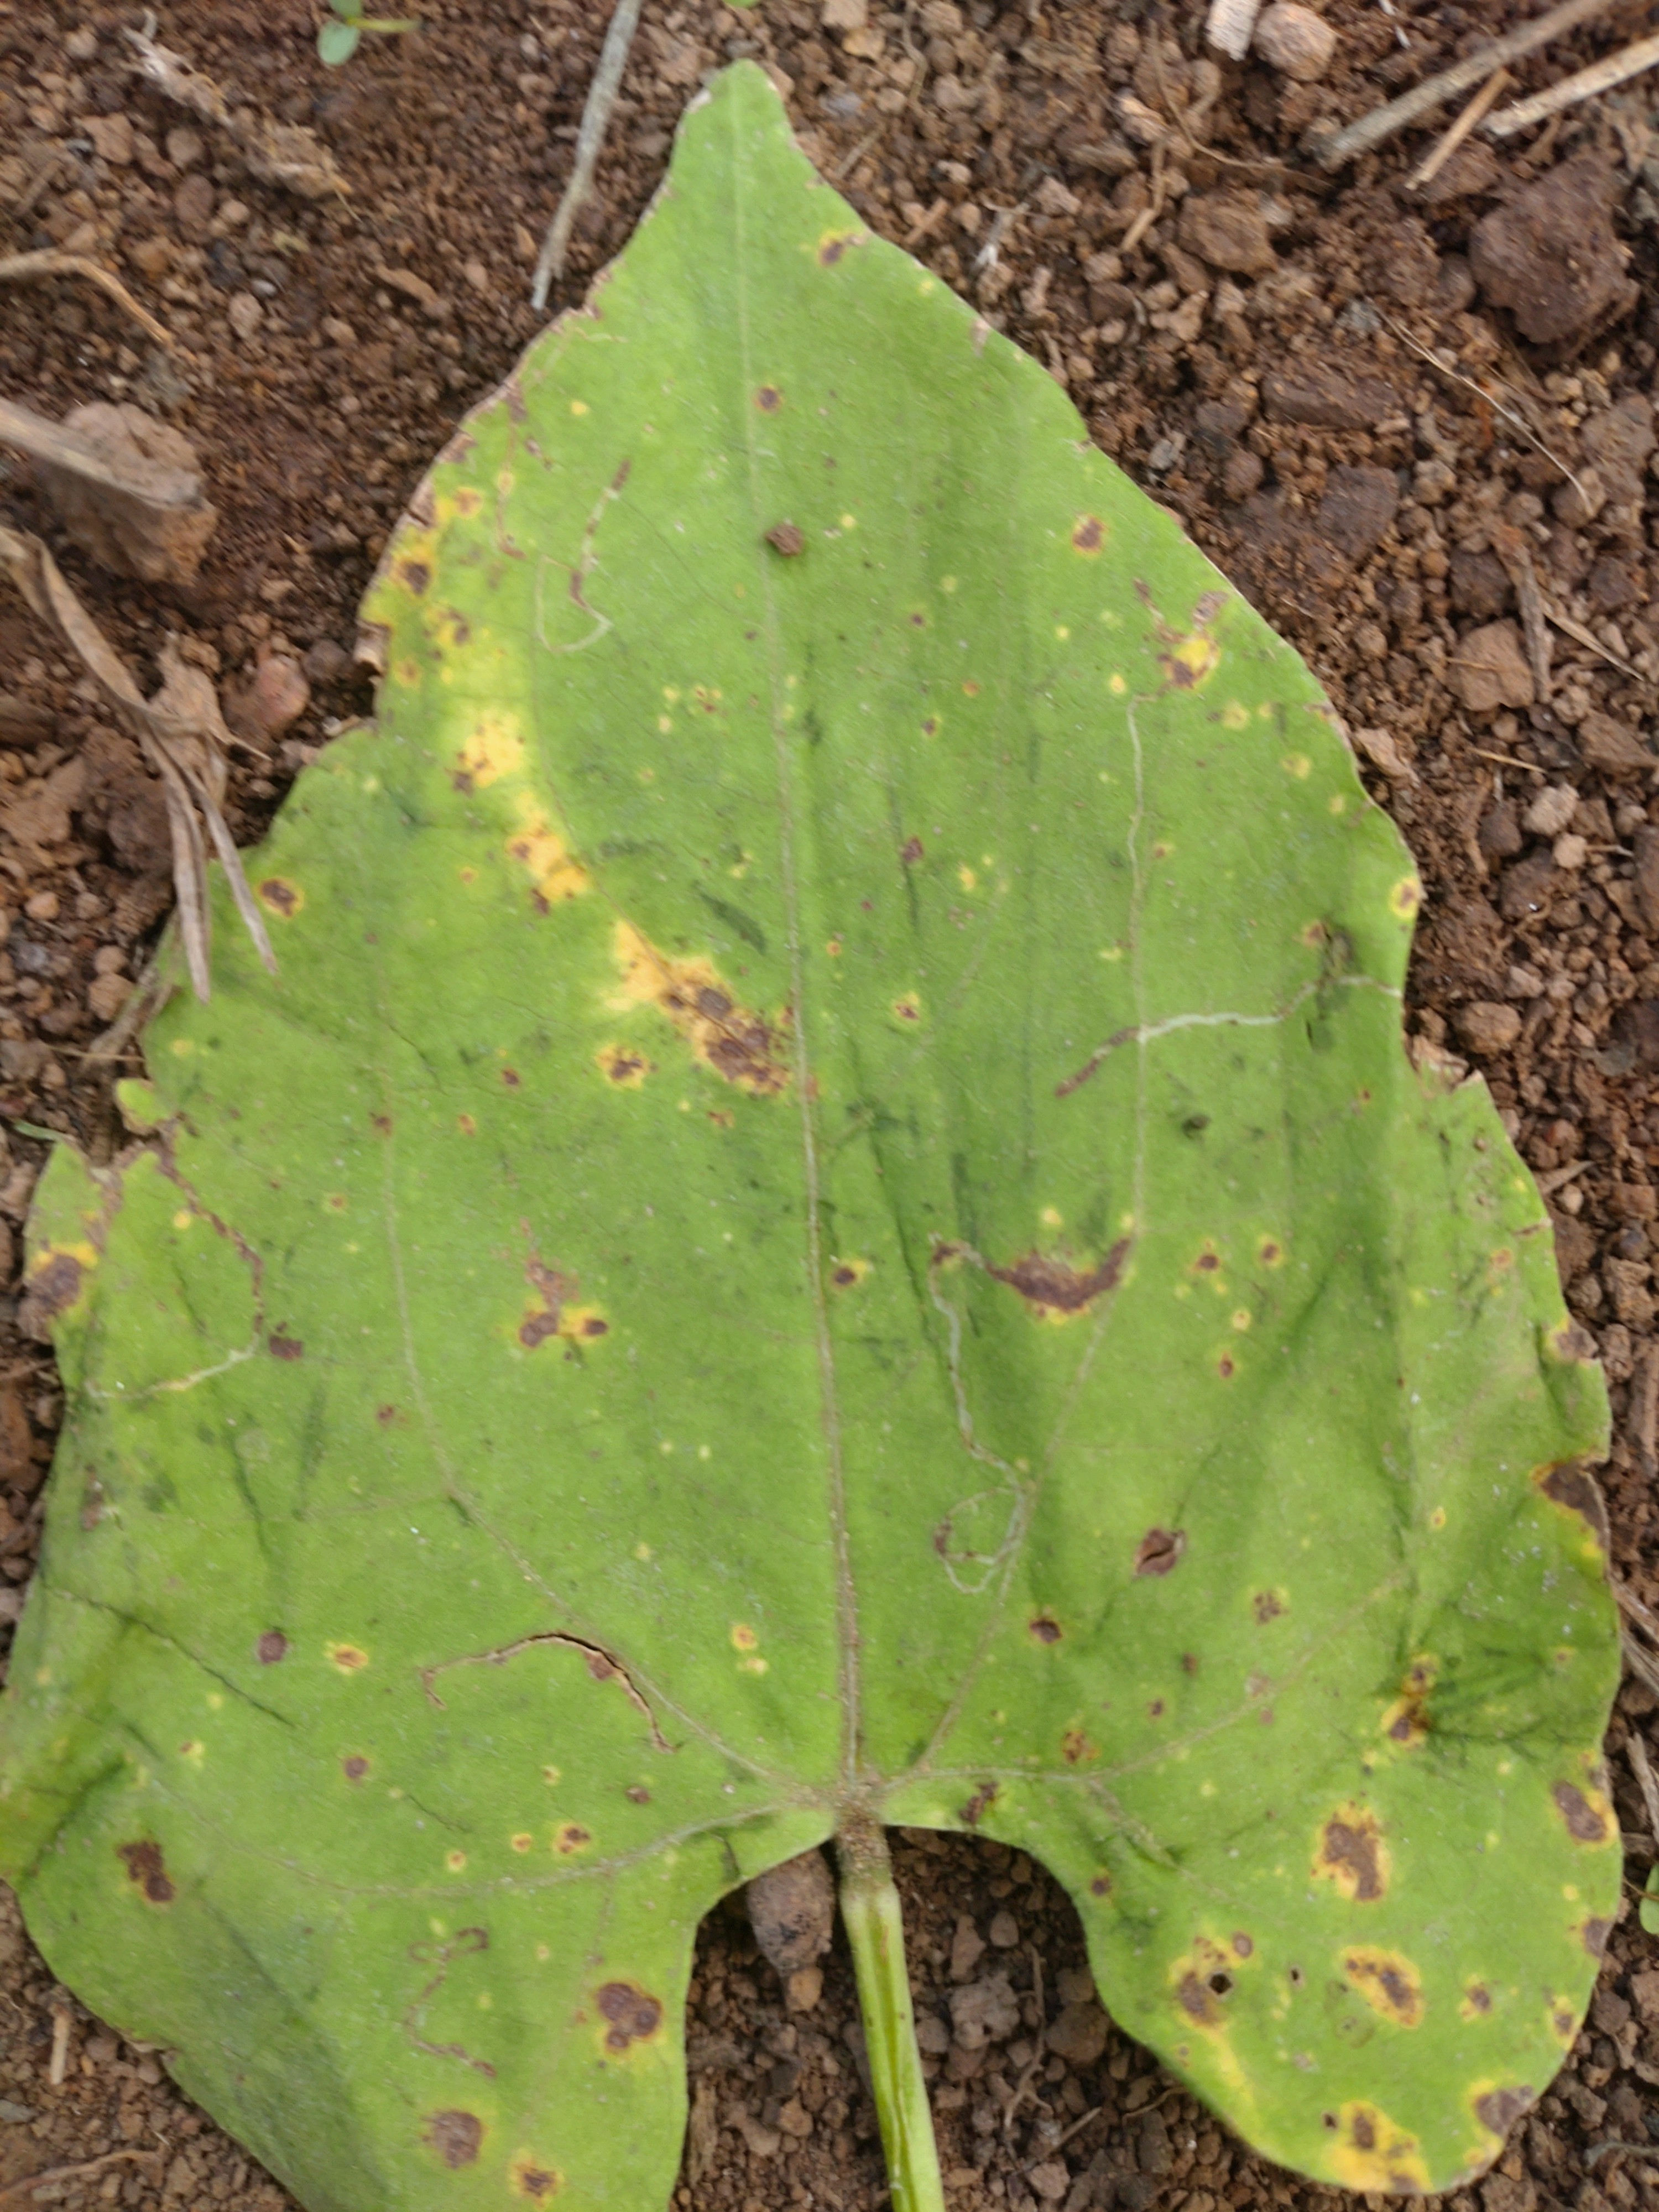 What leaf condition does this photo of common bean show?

rust
